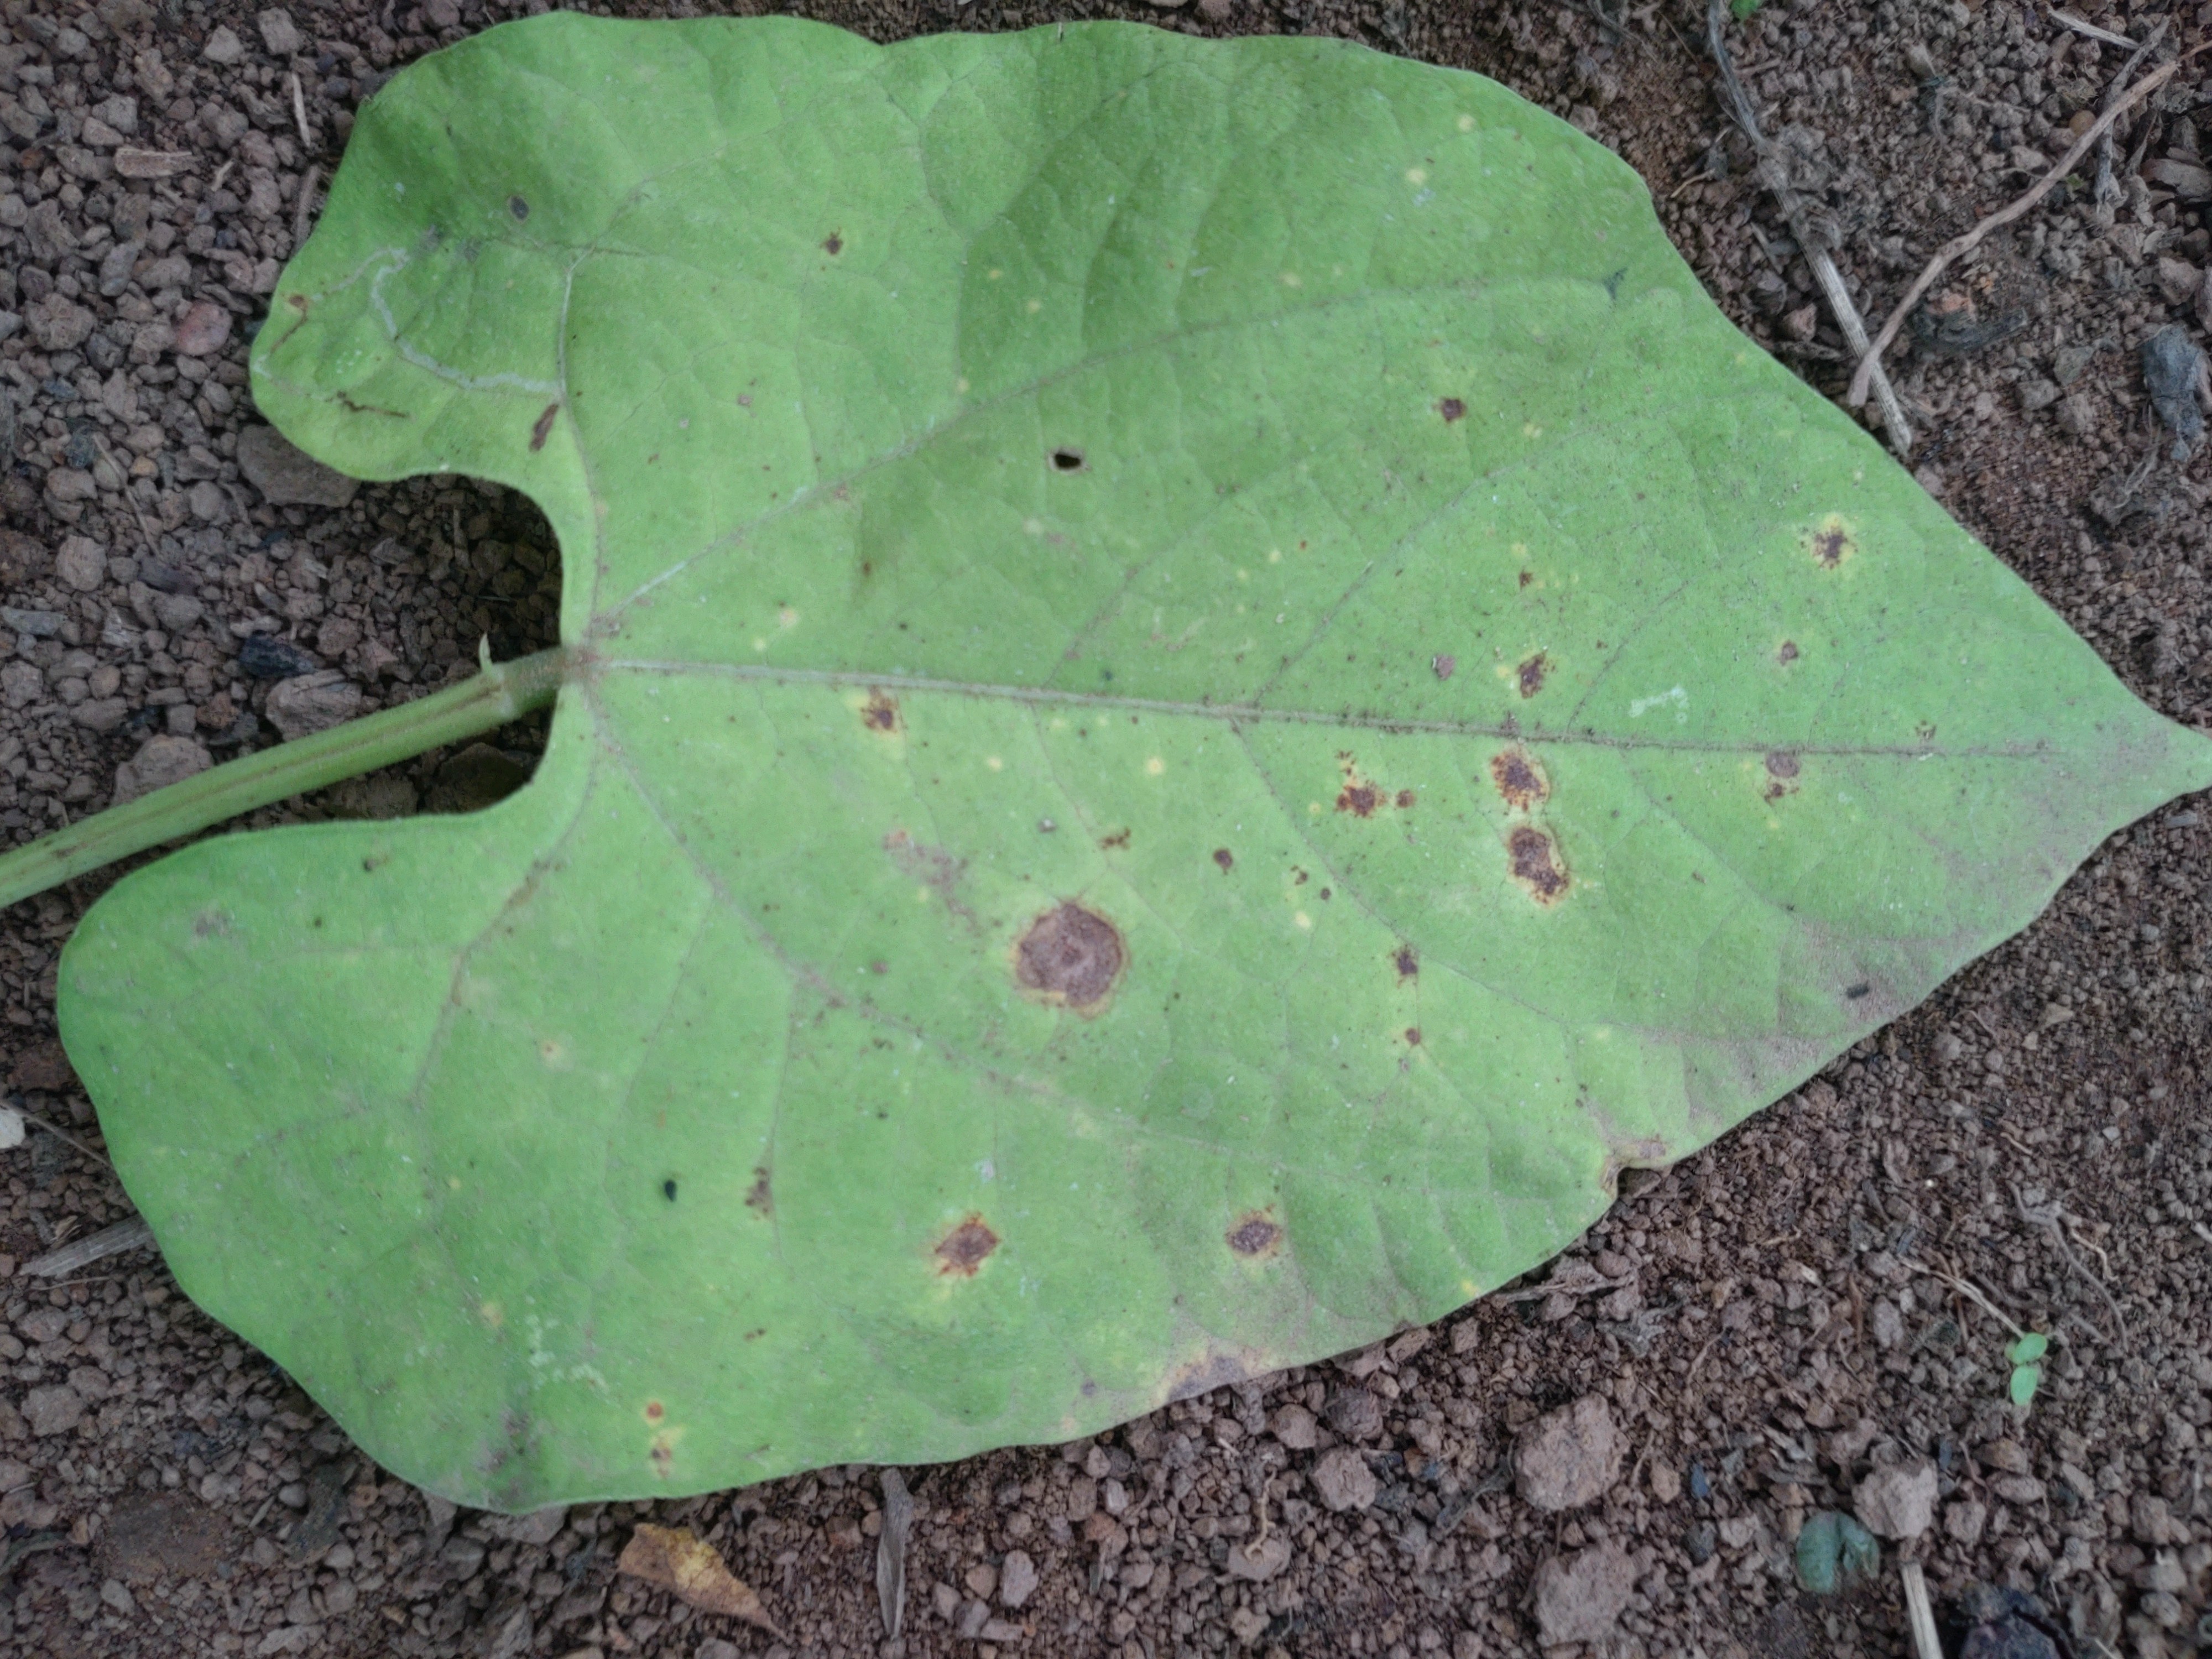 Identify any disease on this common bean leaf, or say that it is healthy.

rust
